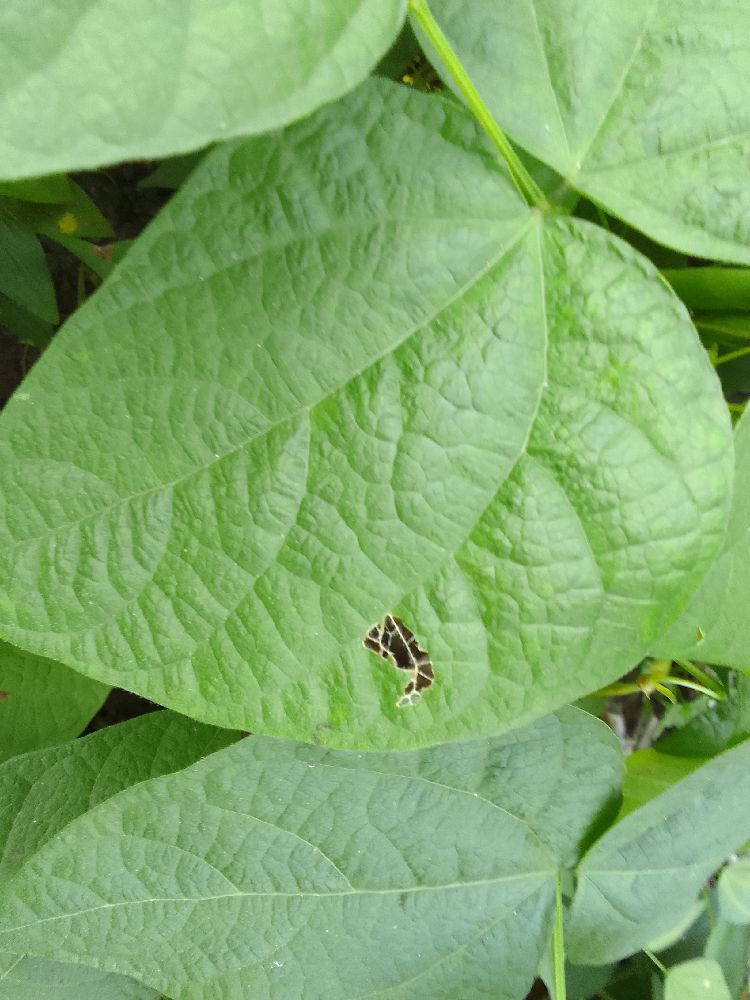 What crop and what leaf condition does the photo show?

common bean, healthy
